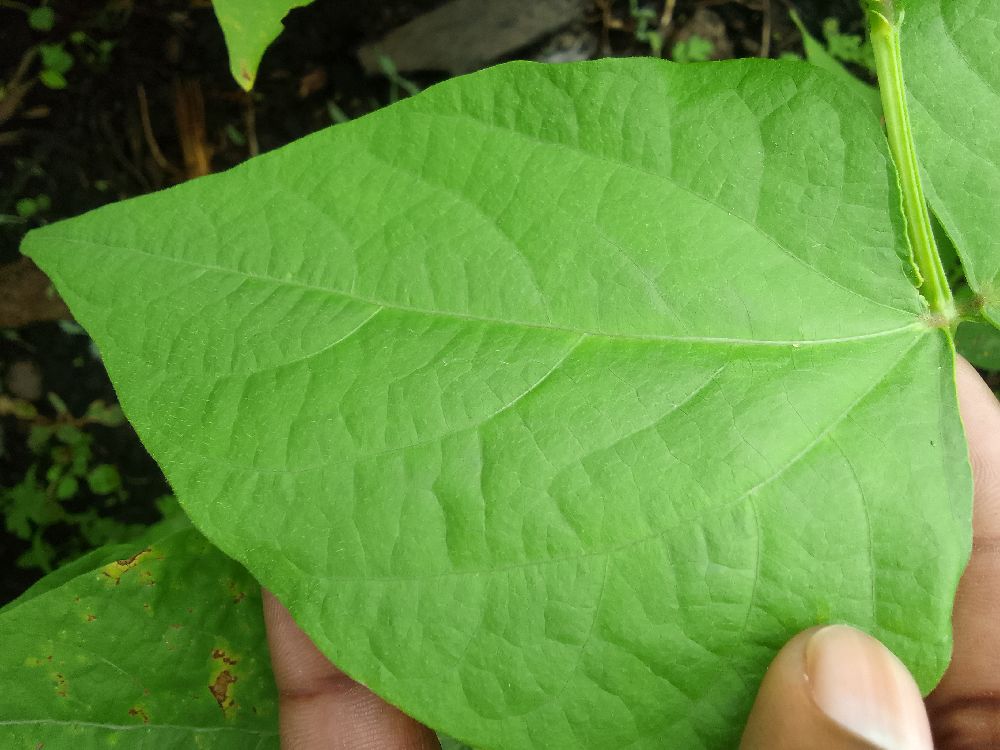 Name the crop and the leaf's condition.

common bean, healthy
